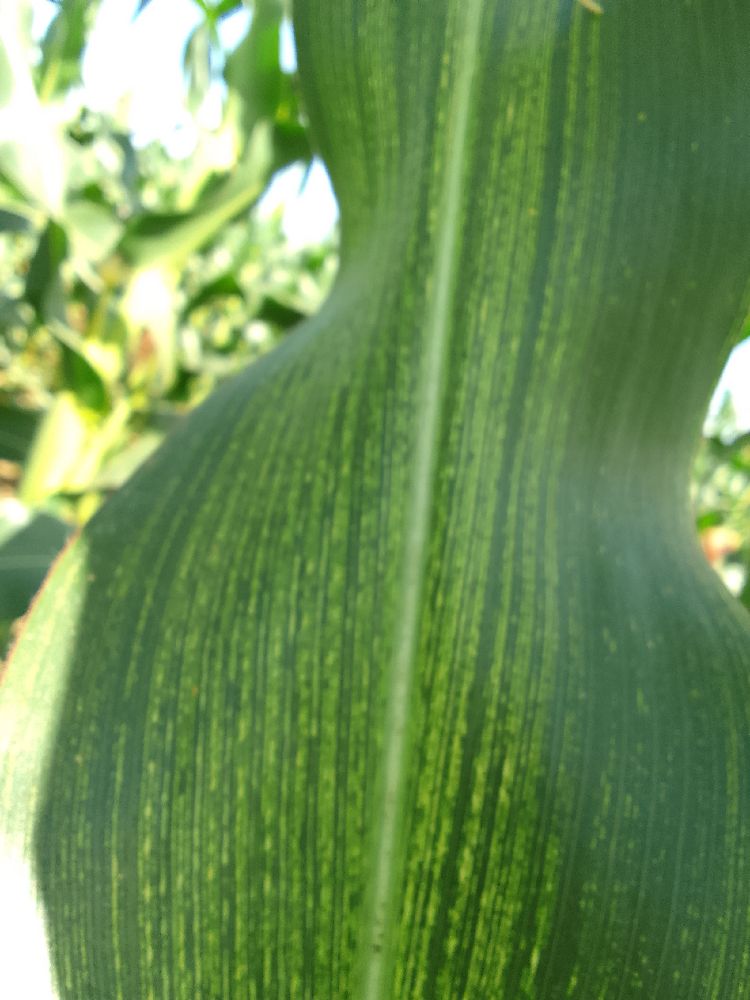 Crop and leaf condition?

maize, maize streak virus
